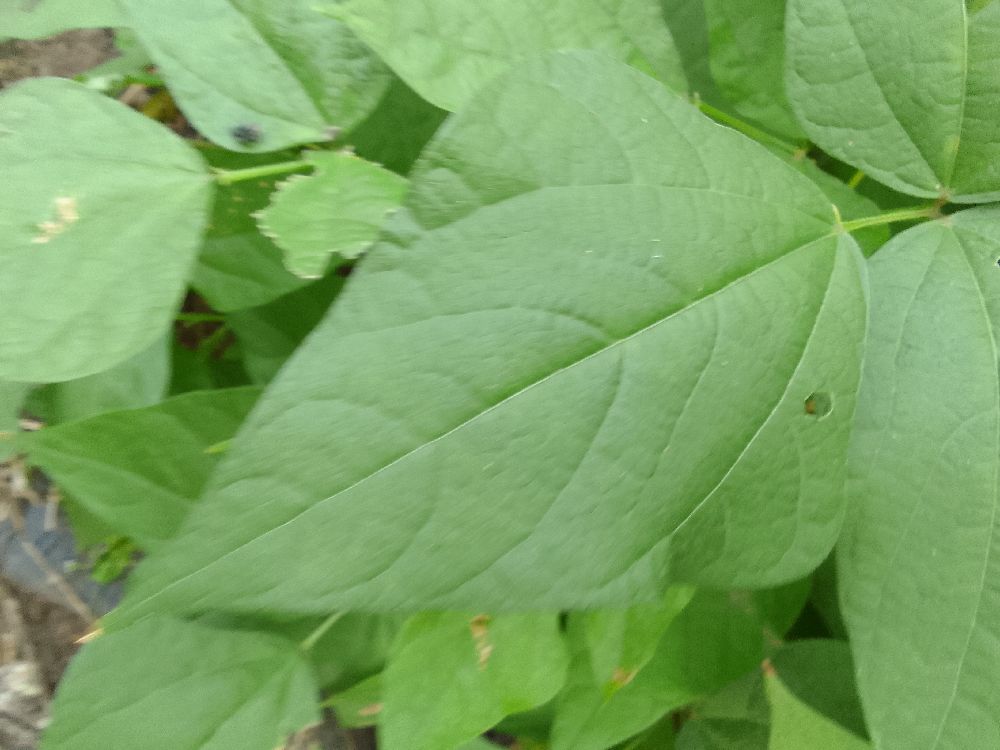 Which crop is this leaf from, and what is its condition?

common bean, healthy
